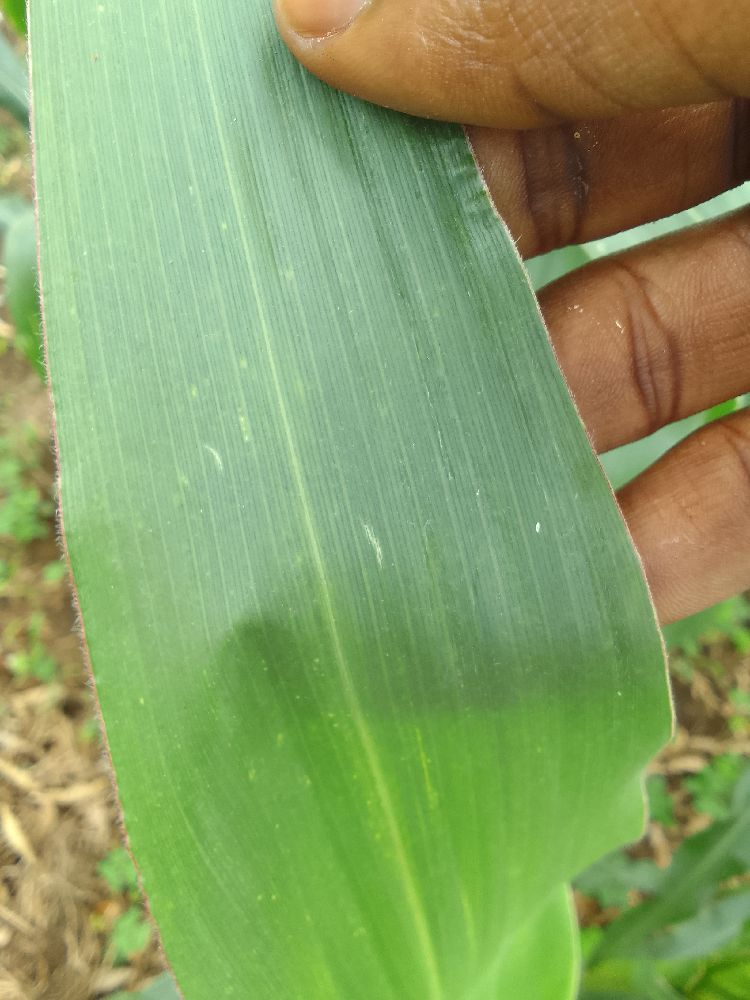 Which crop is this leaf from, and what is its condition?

maize, healthy
